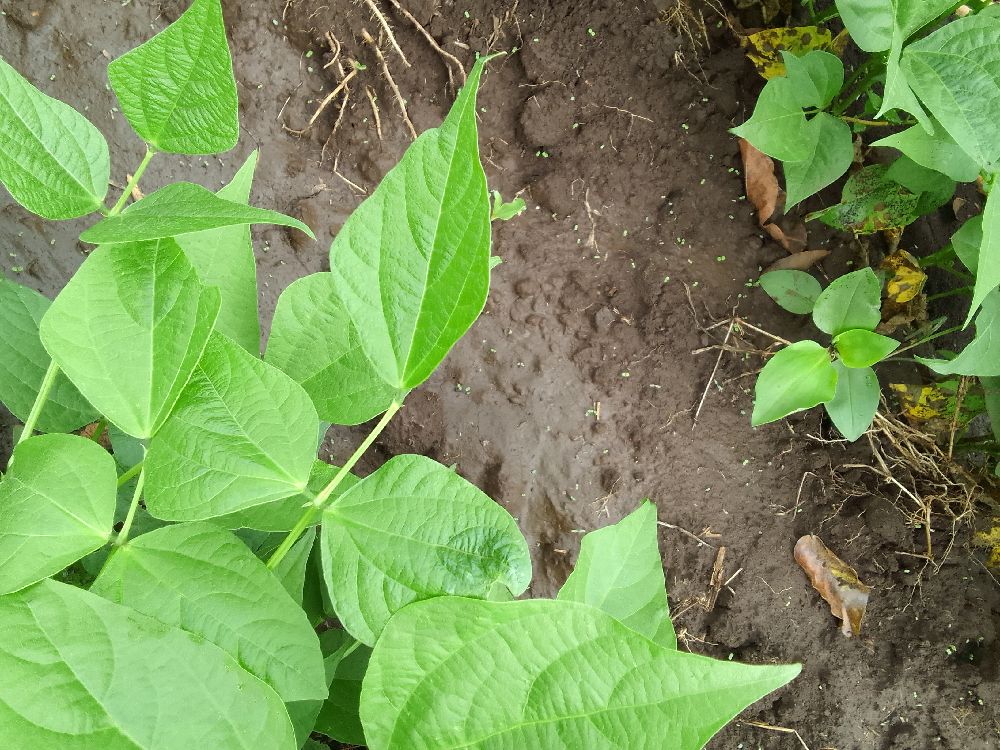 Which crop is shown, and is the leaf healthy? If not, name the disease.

common bean, healthy
